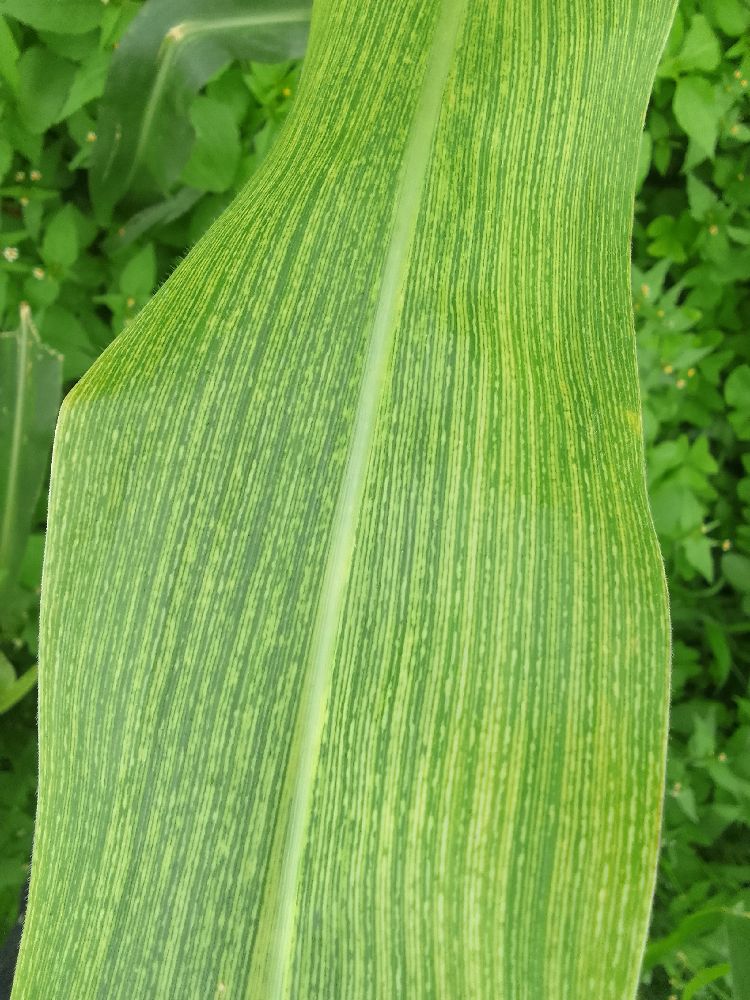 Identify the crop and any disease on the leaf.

maize, maize streak virus
